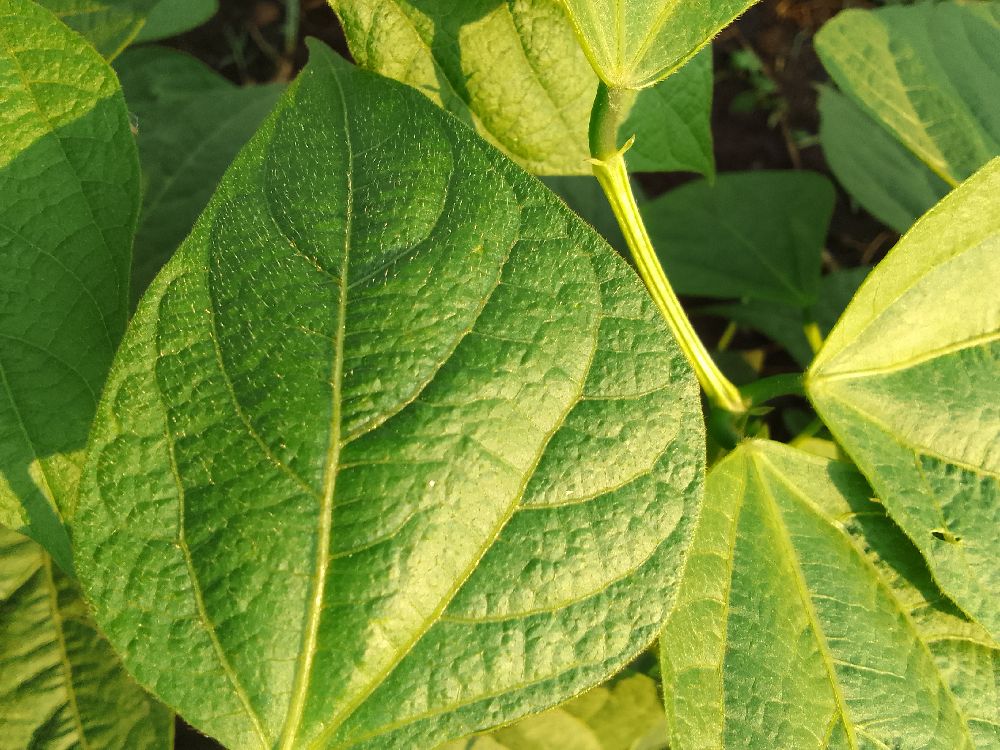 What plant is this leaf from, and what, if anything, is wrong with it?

common bean, healthy
